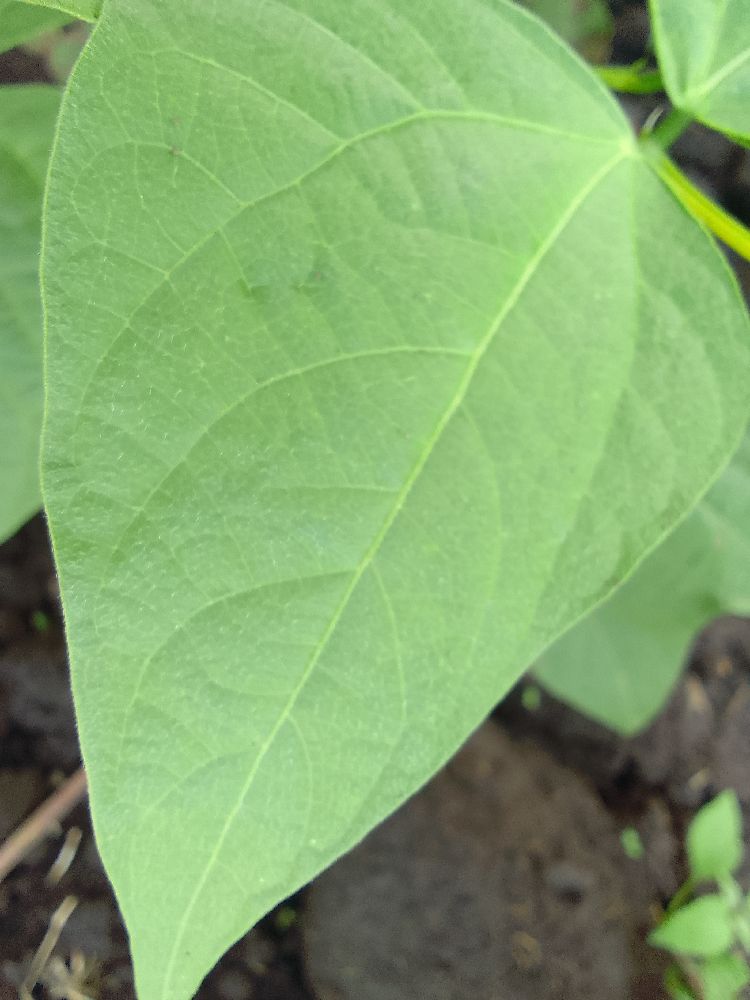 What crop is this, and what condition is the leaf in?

common bean, healthy
